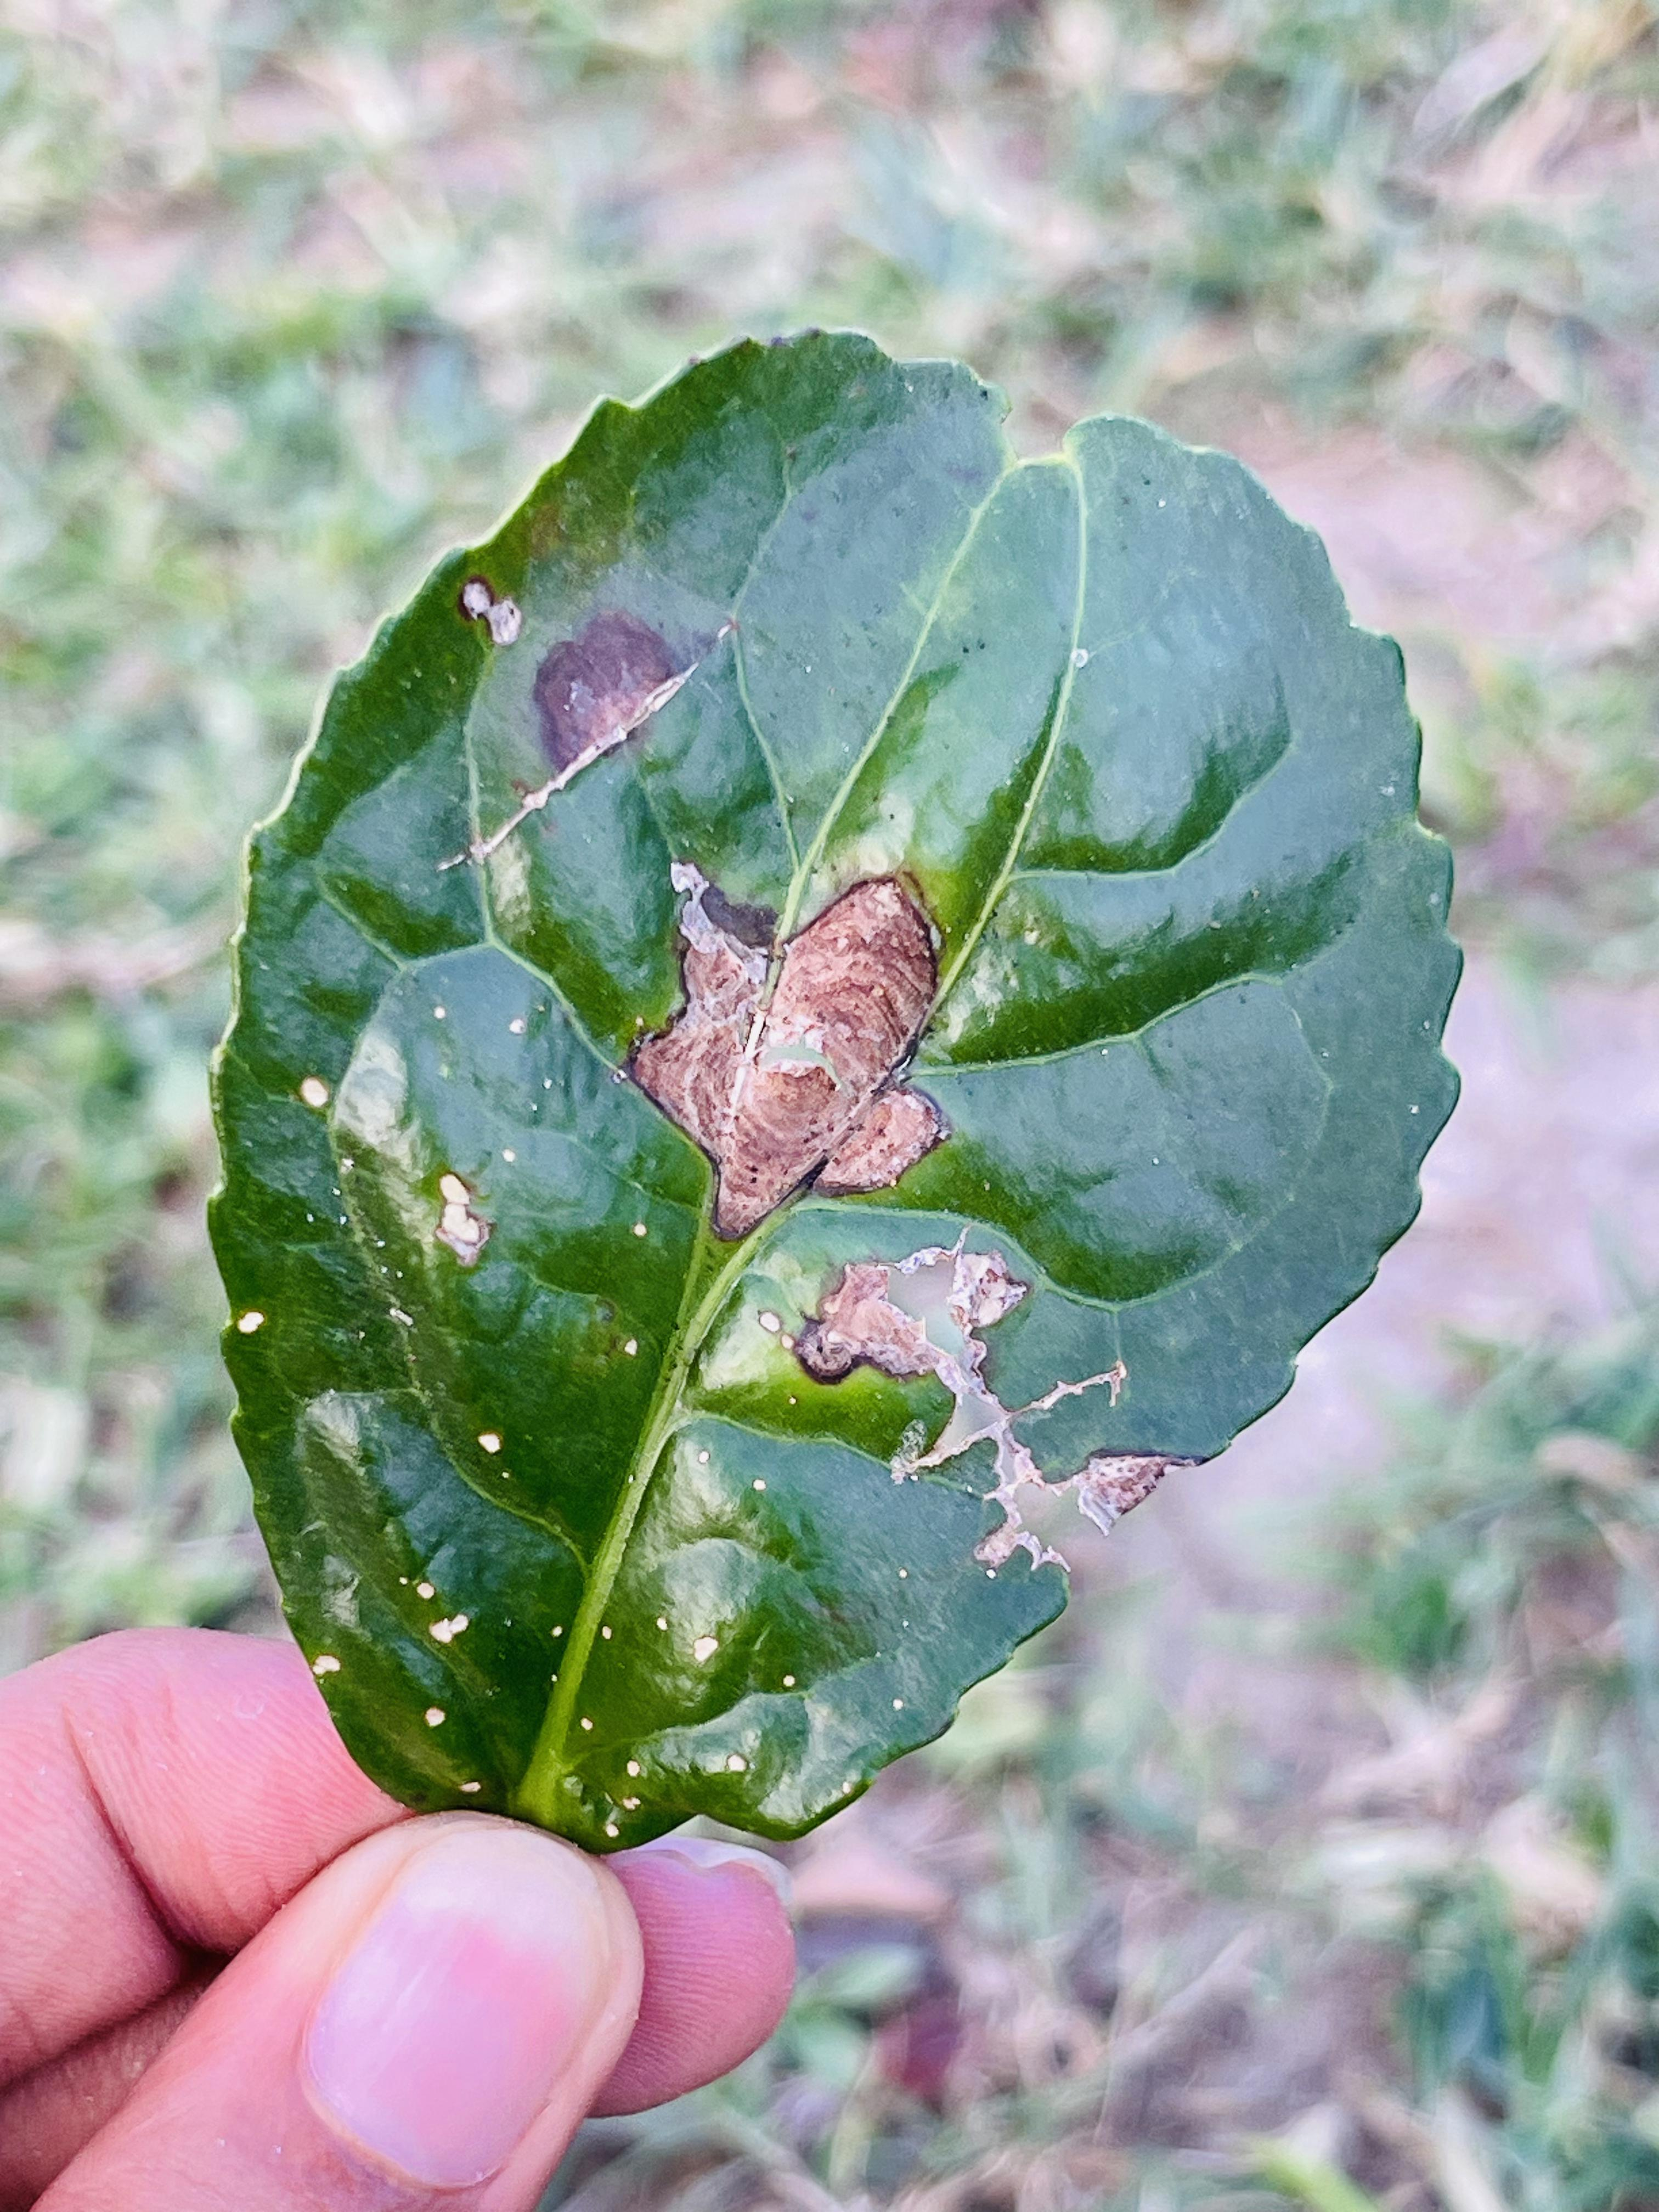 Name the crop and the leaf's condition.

tea, blight
